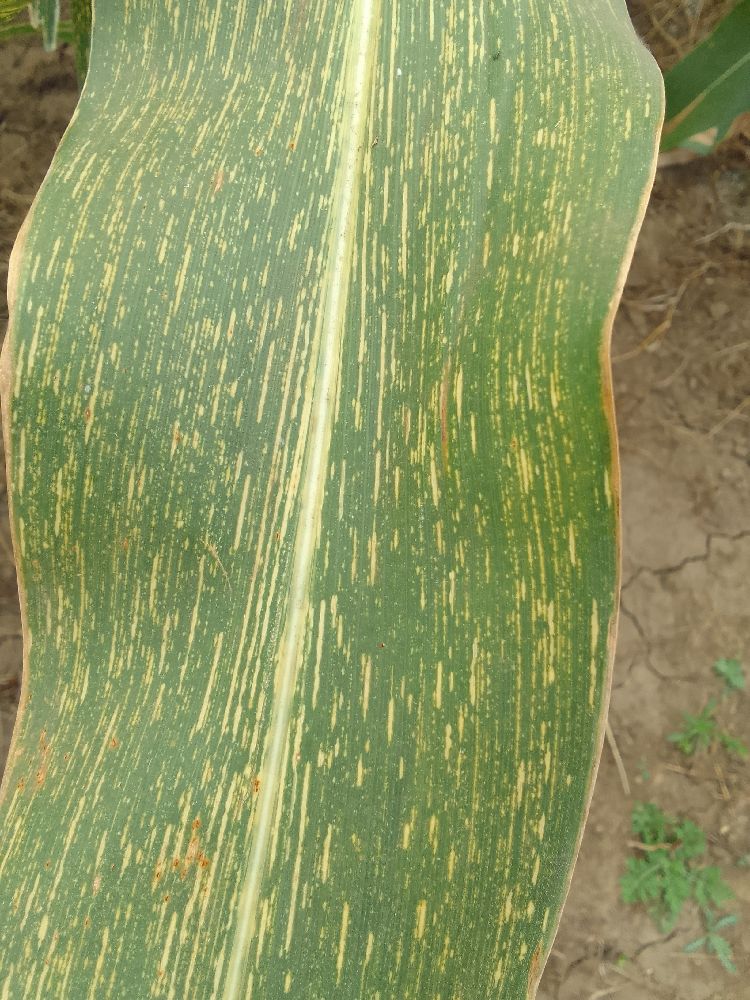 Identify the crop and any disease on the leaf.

maize, maize streak virus
